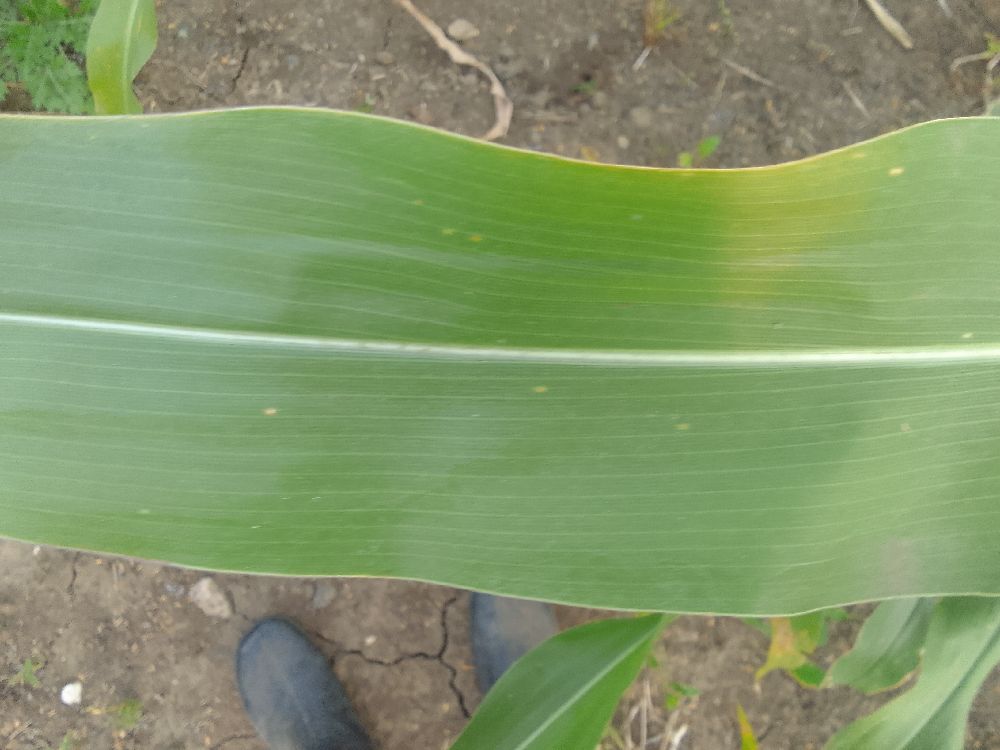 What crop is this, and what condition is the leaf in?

maize, healthy
